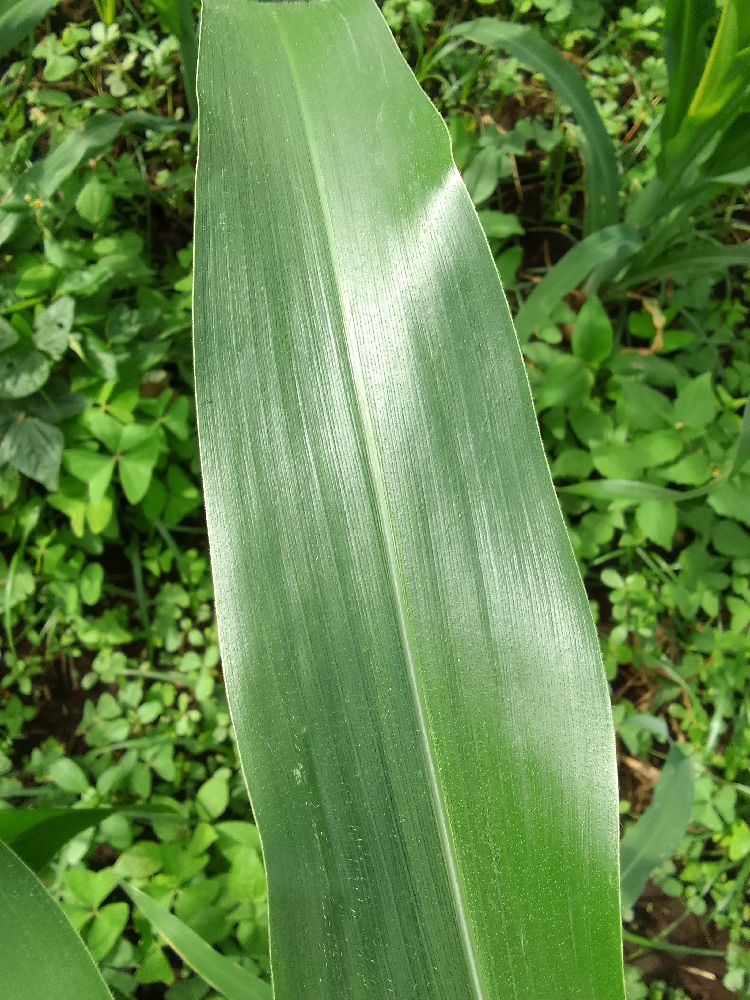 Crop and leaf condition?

maize, healthy
